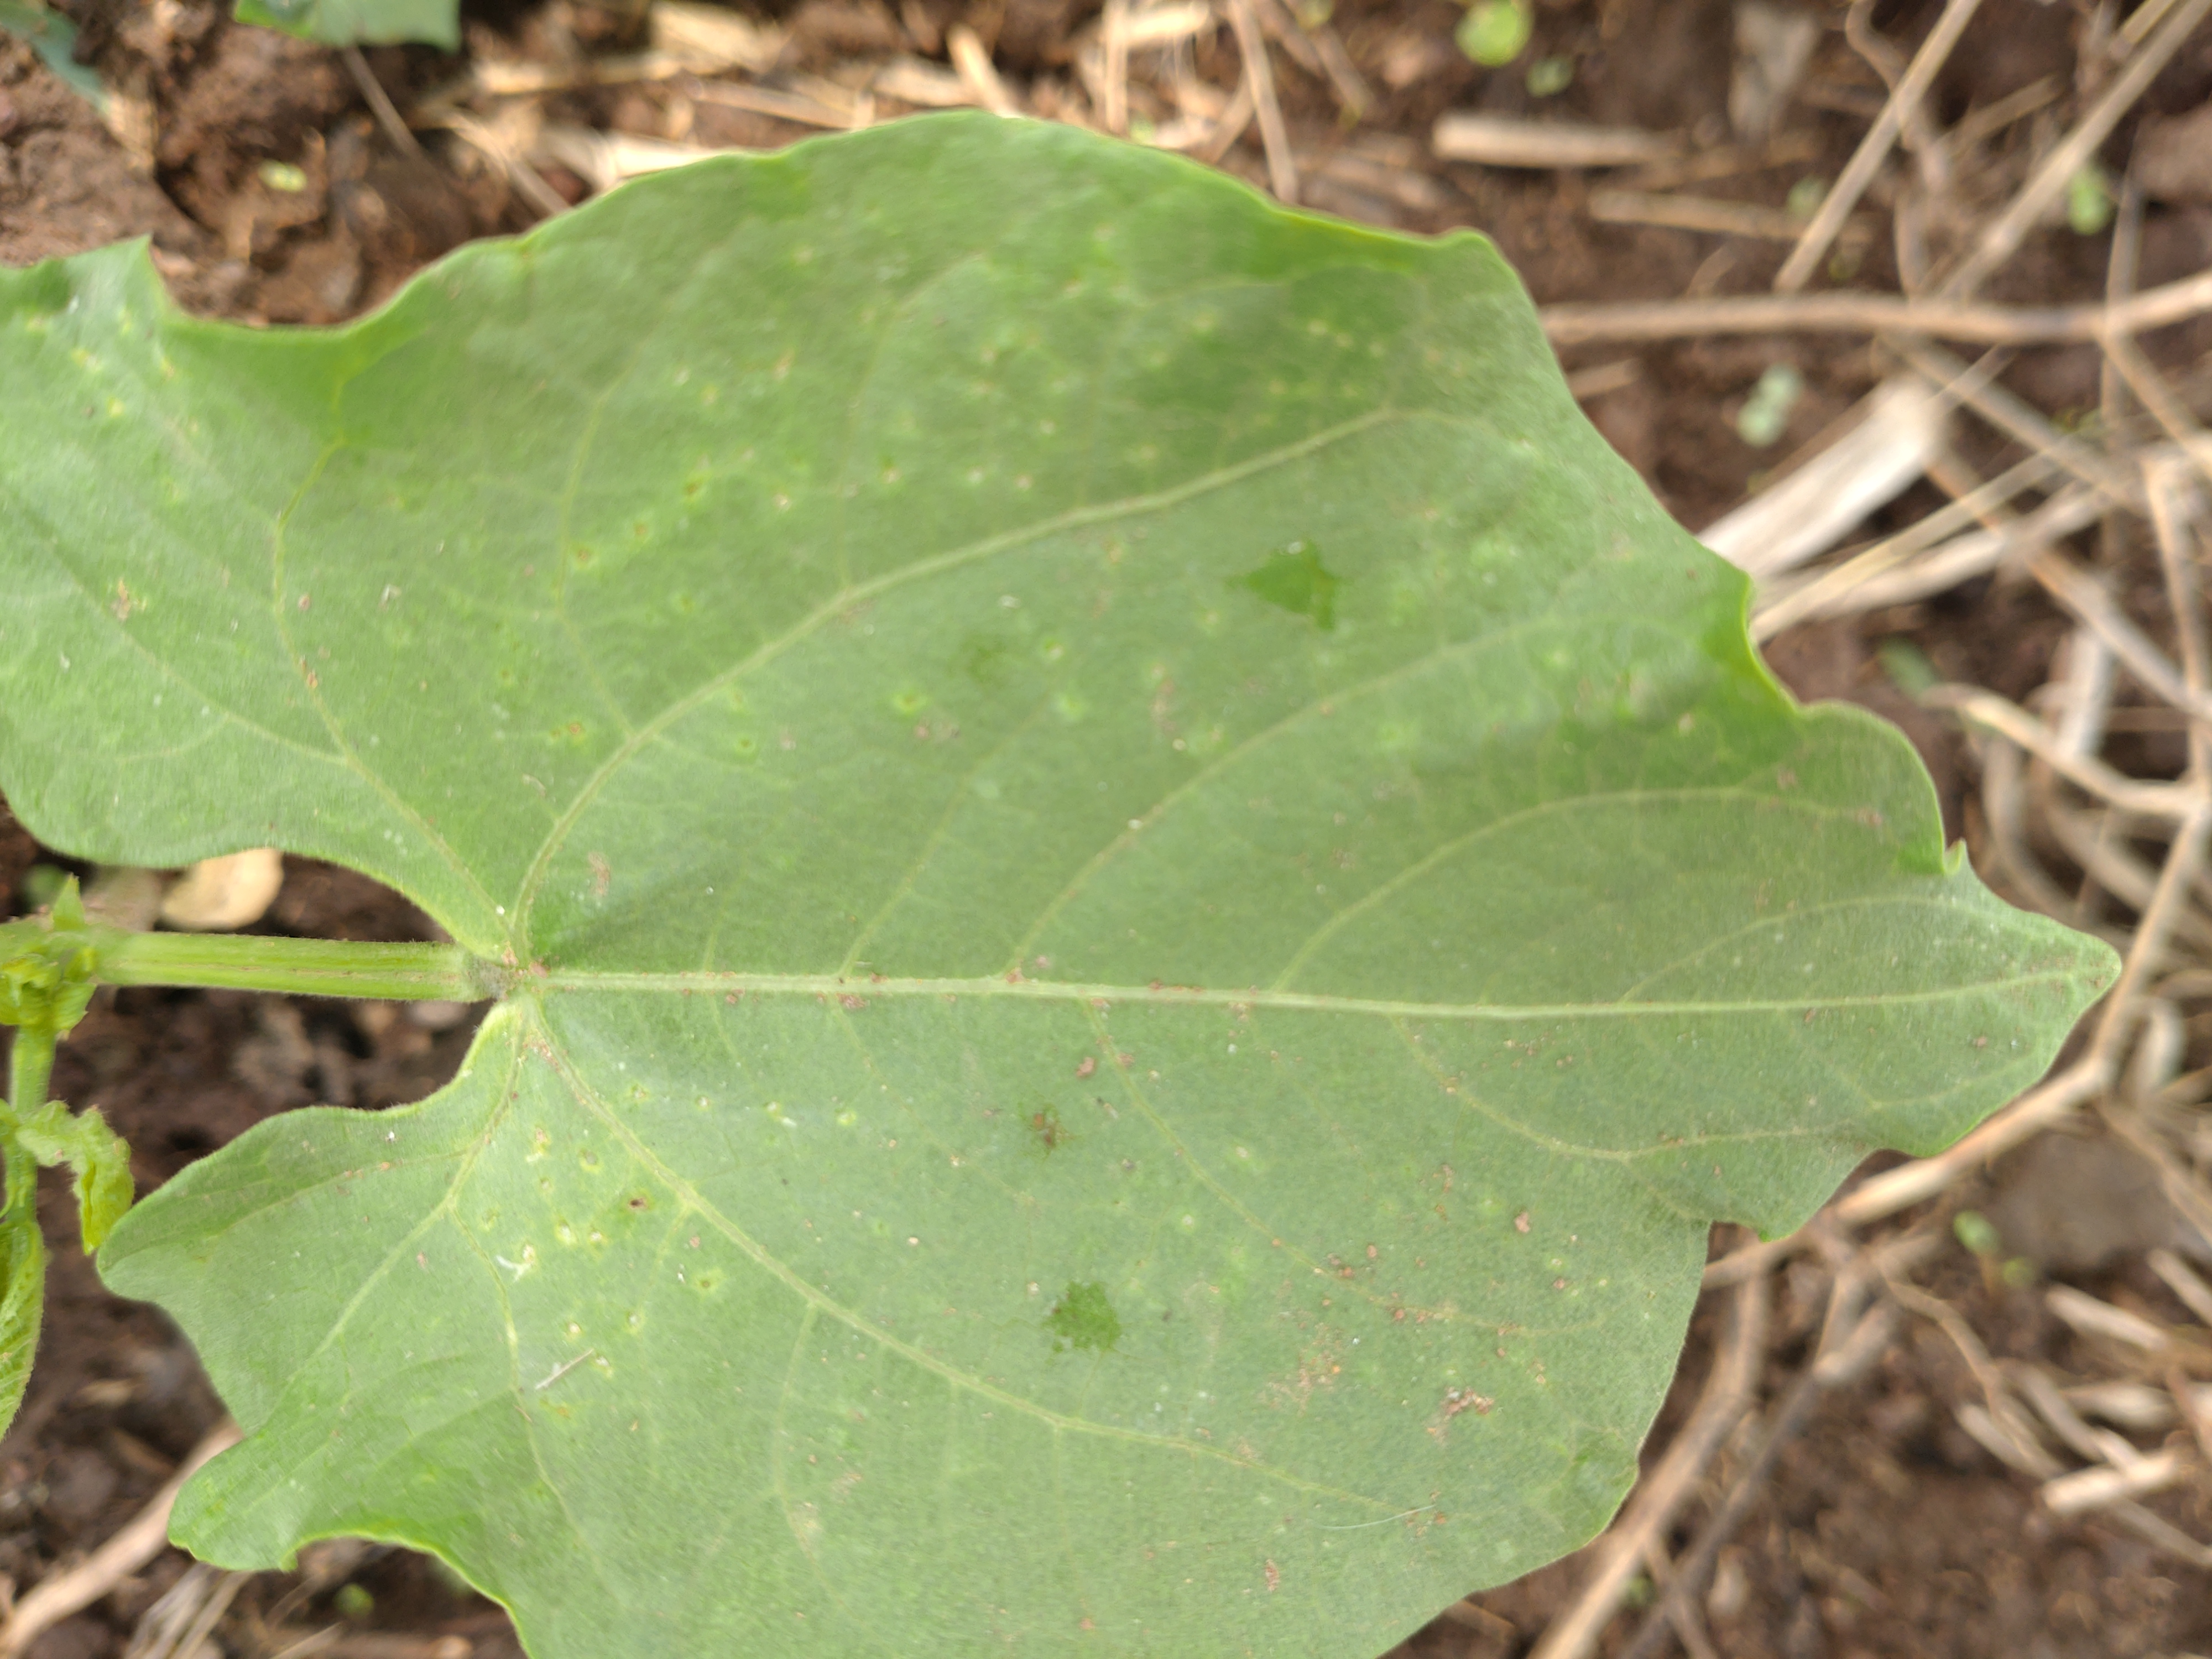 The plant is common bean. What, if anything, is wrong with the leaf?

healthy
